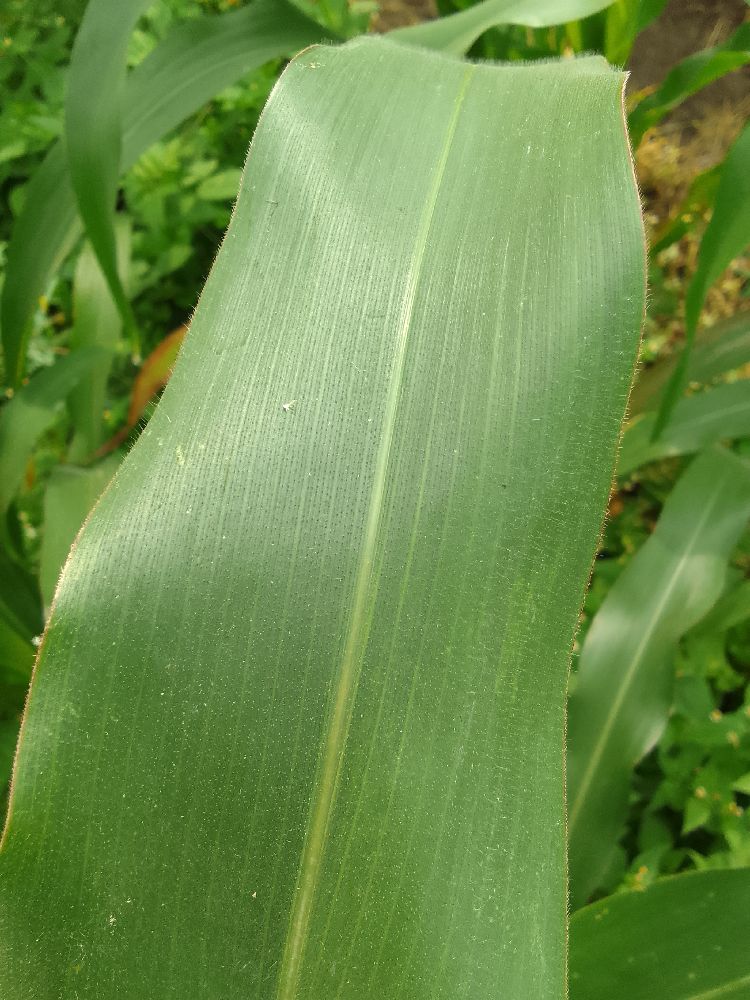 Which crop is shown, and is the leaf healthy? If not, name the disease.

maize, healthy
